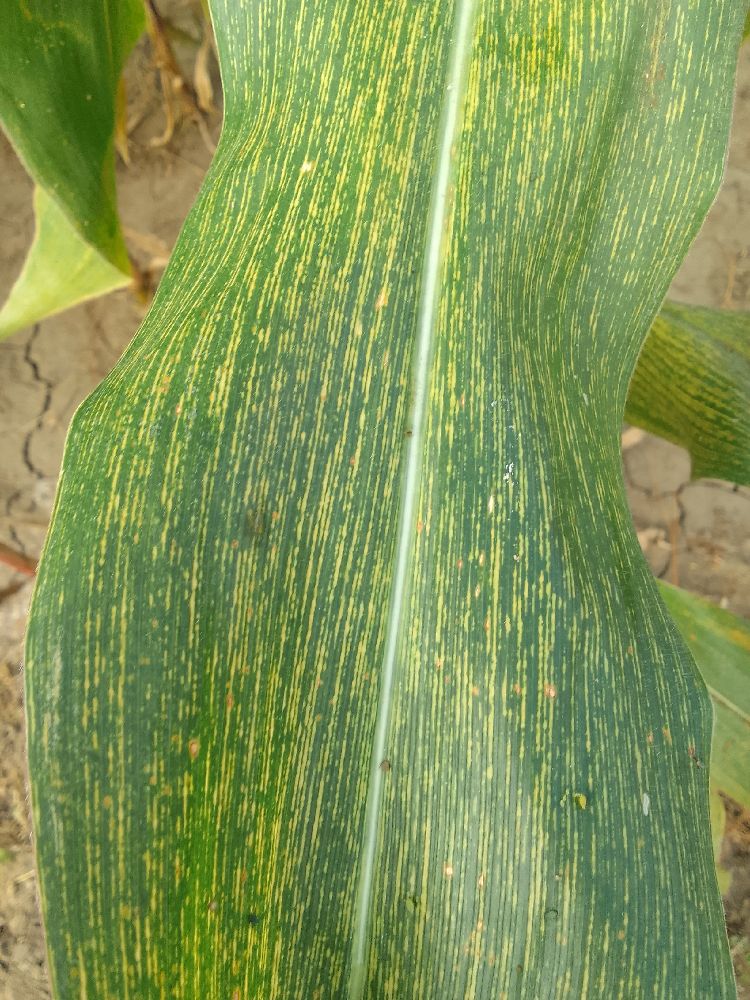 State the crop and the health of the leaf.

maize, maize streak virus
